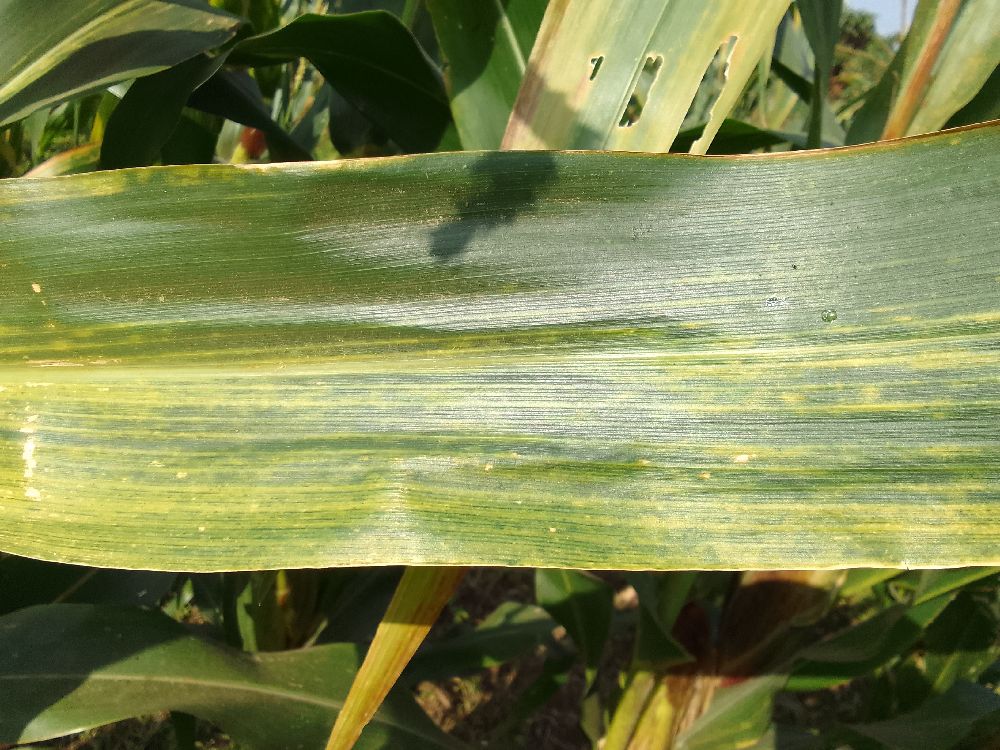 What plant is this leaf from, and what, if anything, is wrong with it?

maize, maize lethal necrosis
